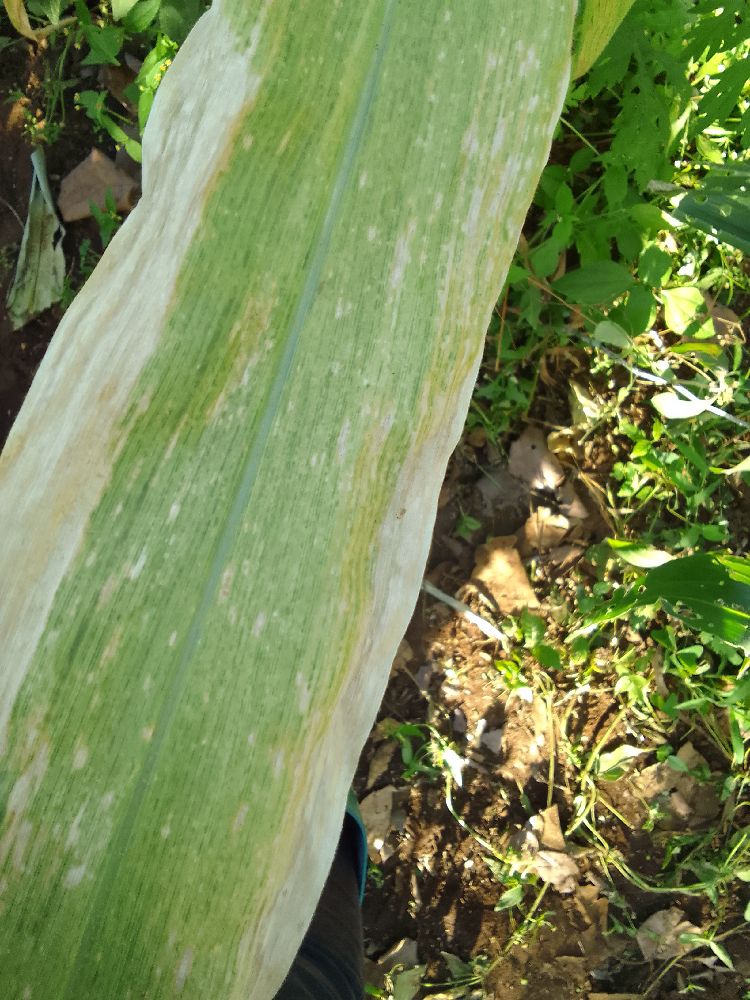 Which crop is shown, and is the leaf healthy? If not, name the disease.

maize, maize lethal necrosis
